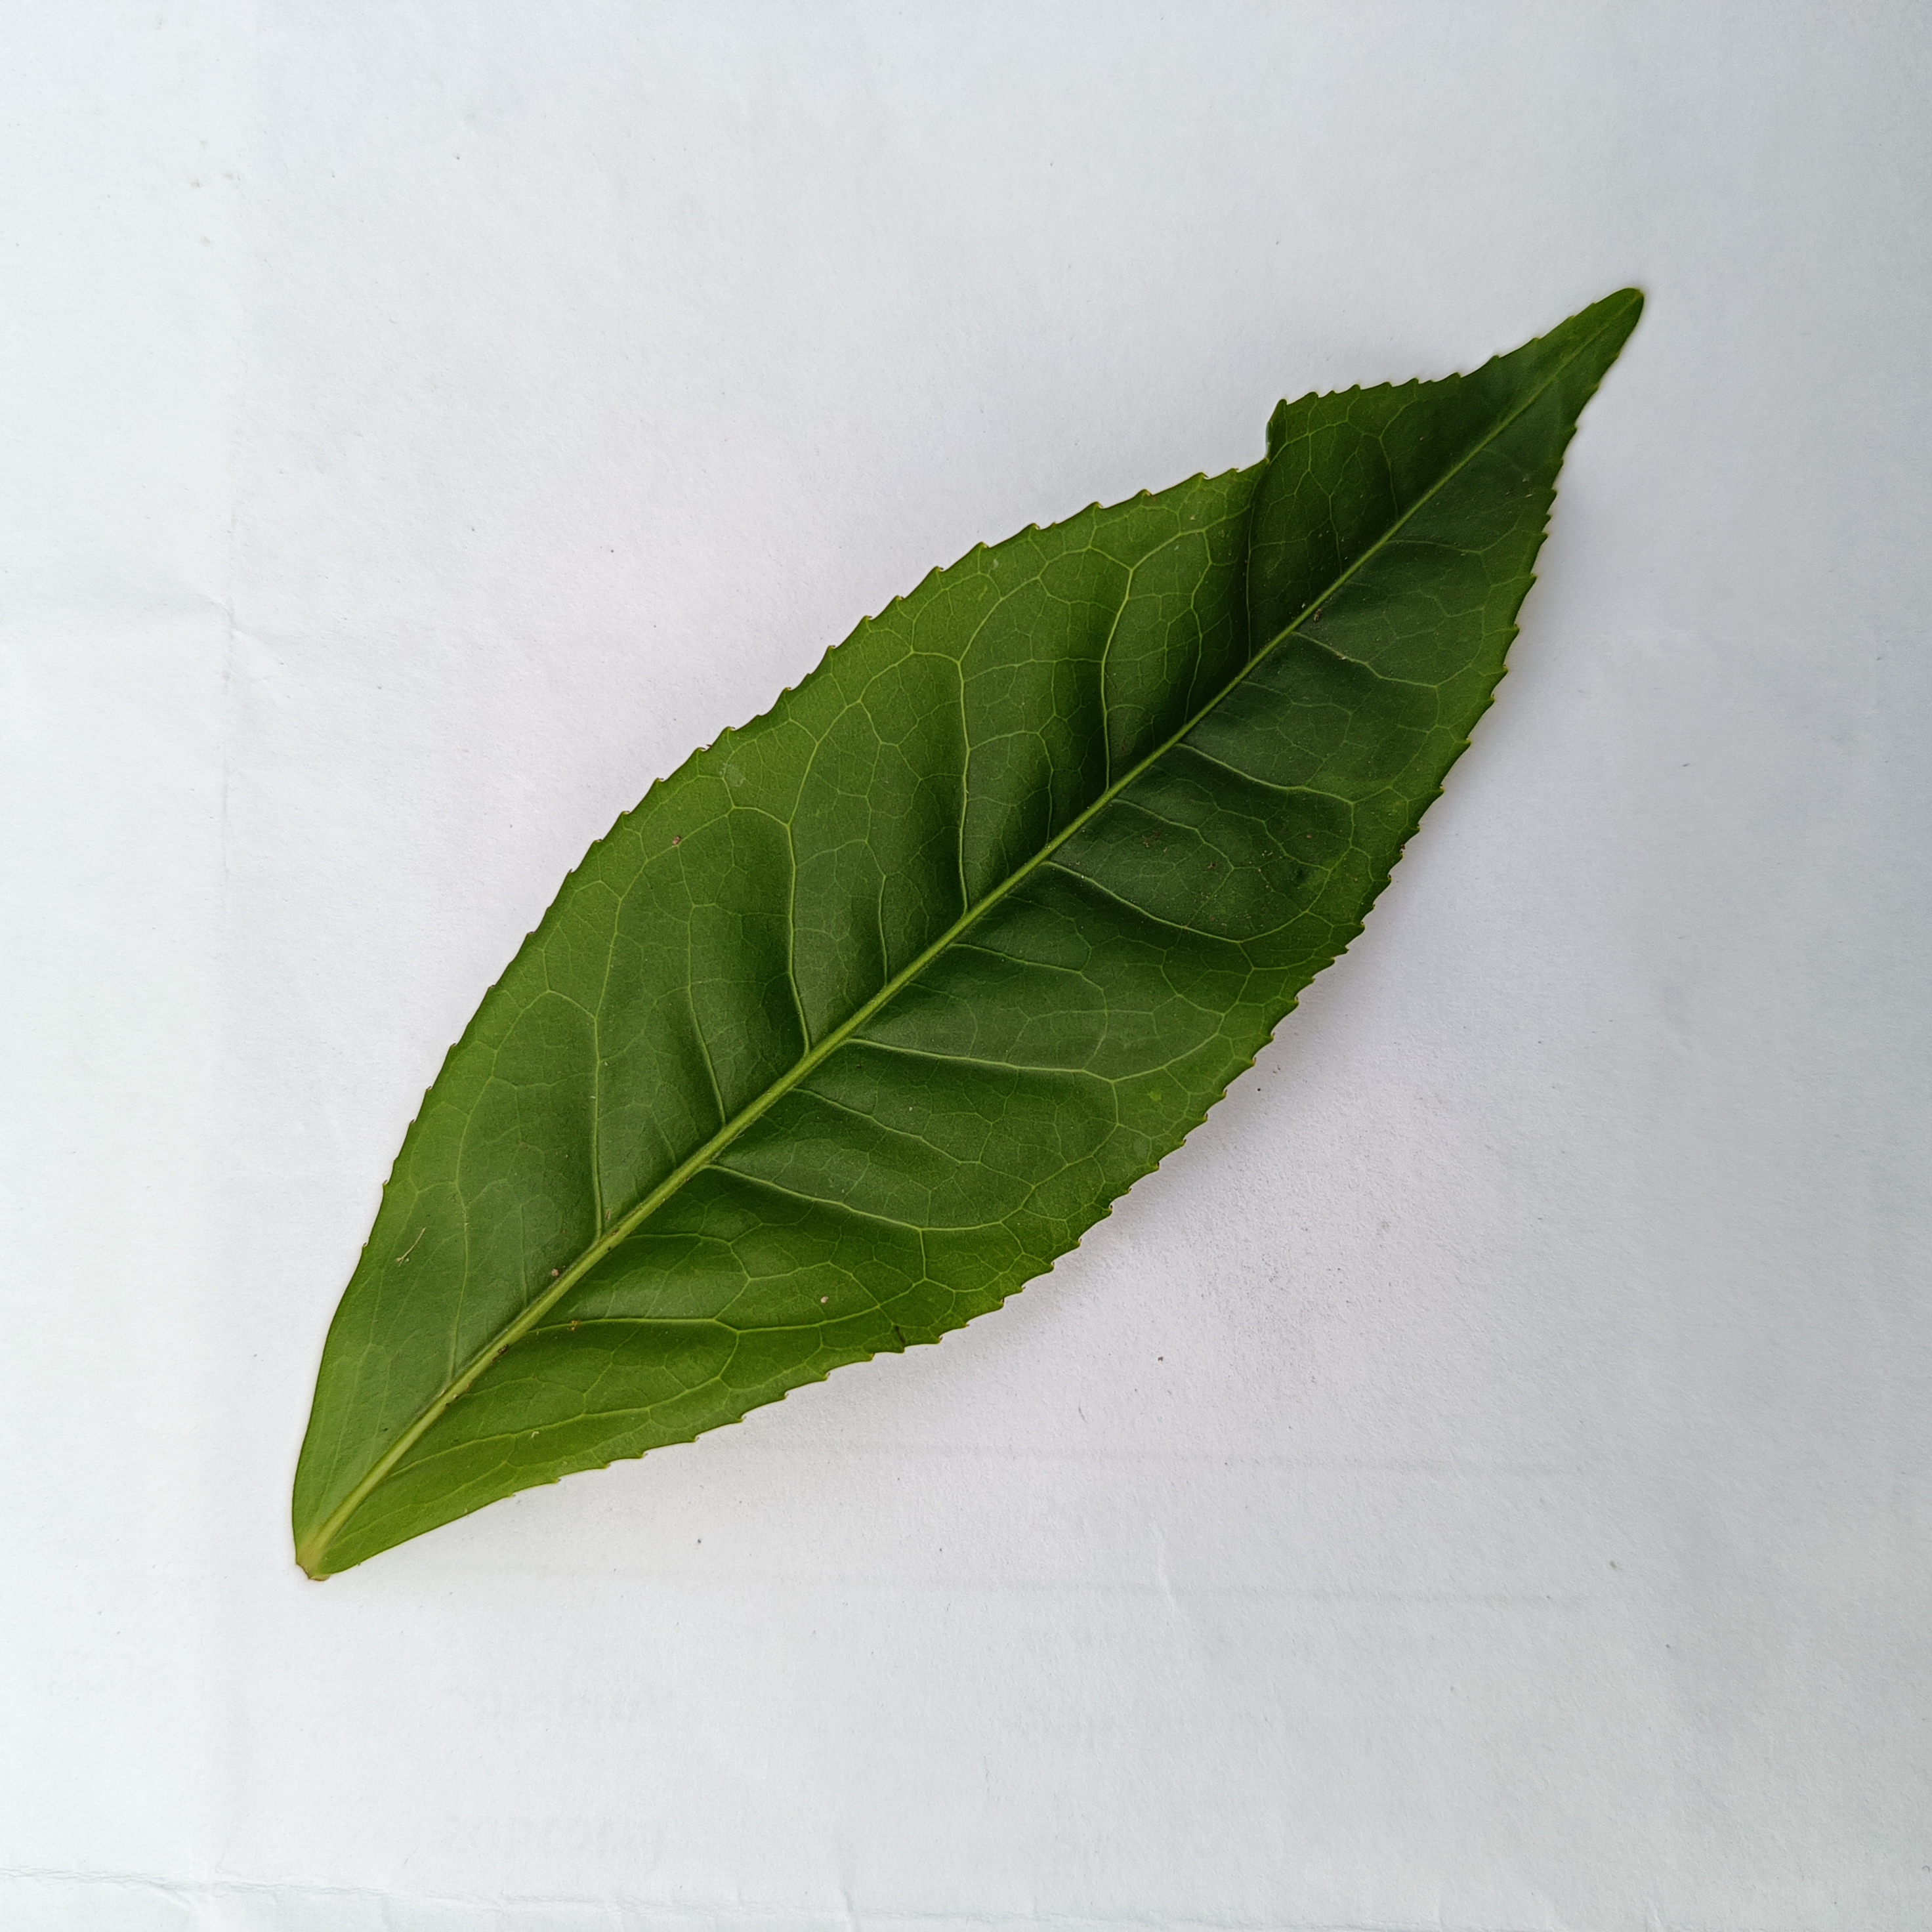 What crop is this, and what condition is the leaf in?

tea, healthy
